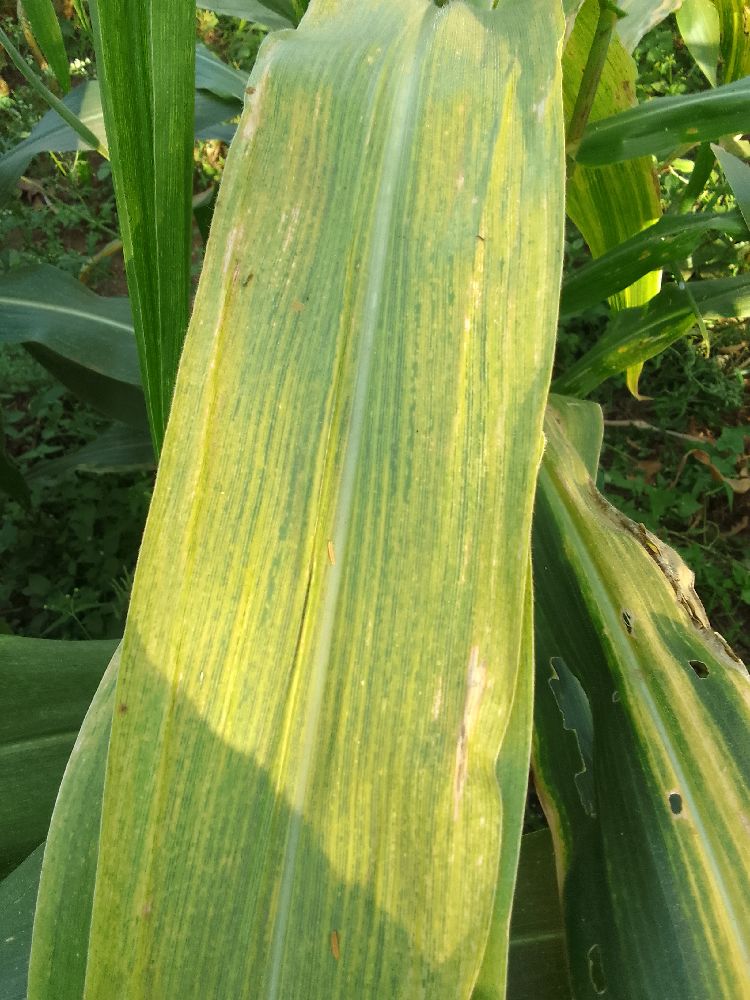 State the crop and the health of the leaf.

maize, maize lethal necrosis
